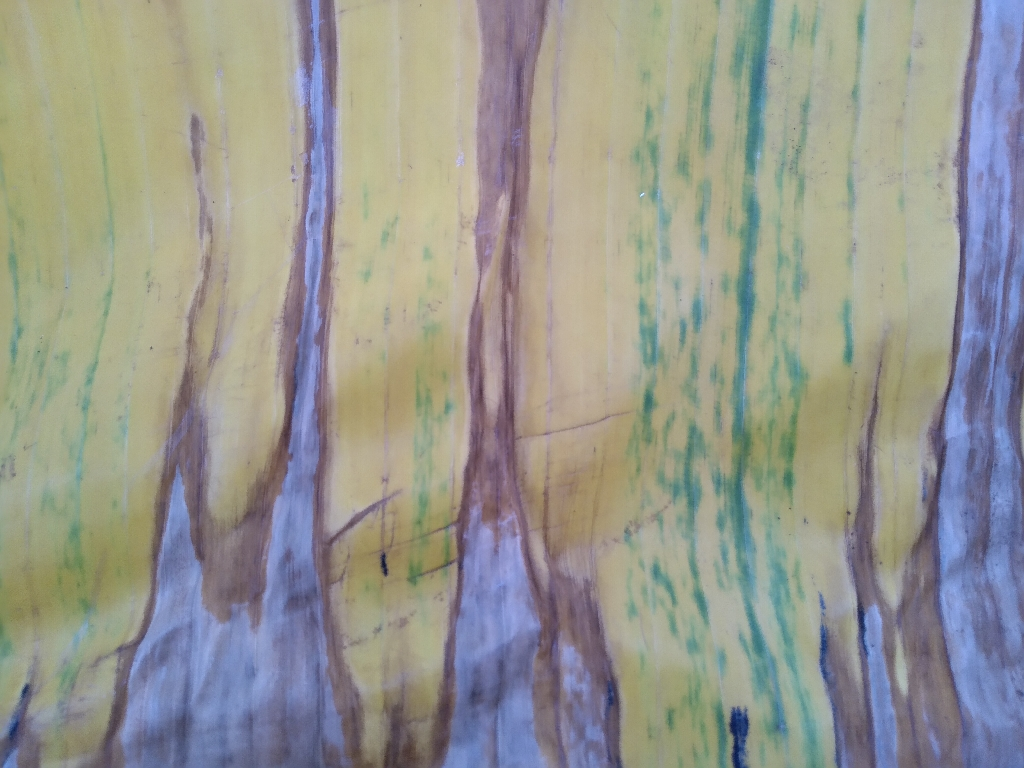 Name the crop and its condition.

banana, fusarium wilt race 1
